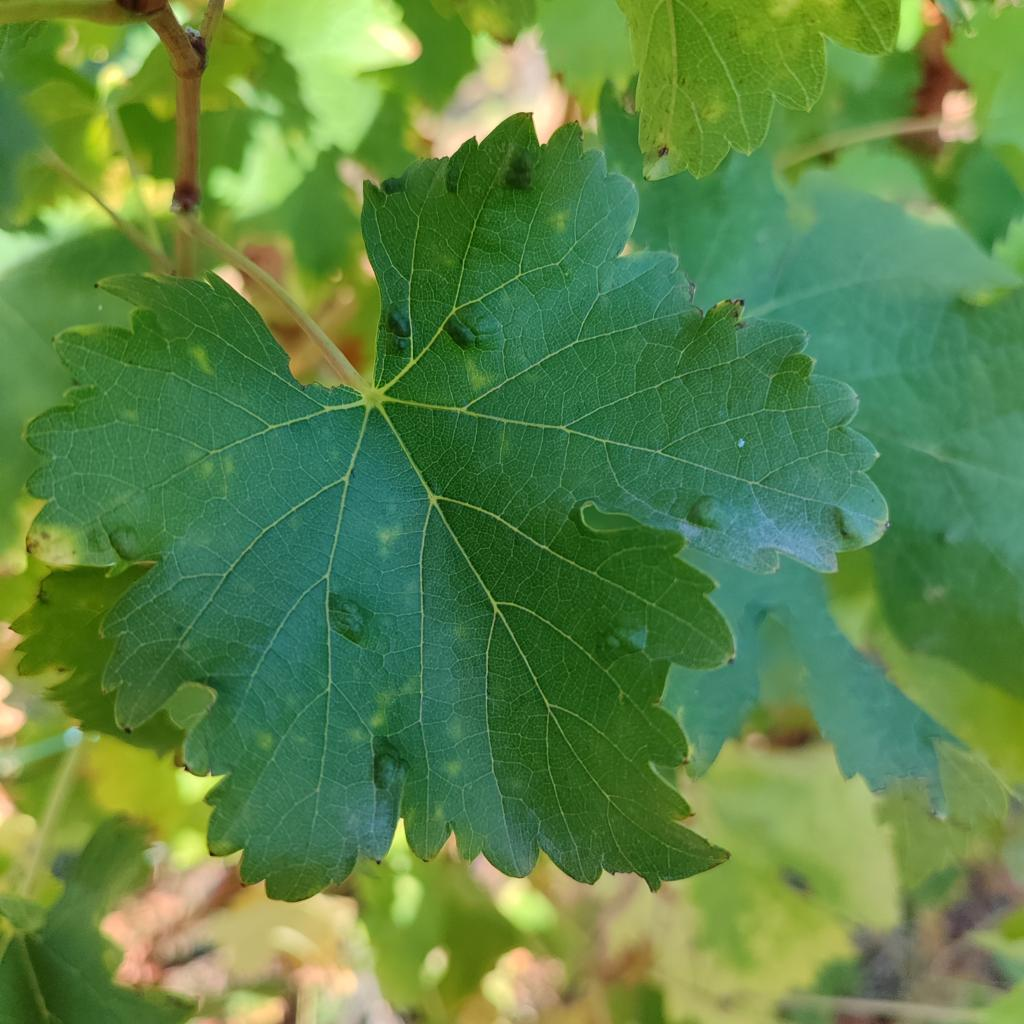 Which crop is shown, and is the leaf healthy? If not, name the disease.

grapevine, erineum mite
